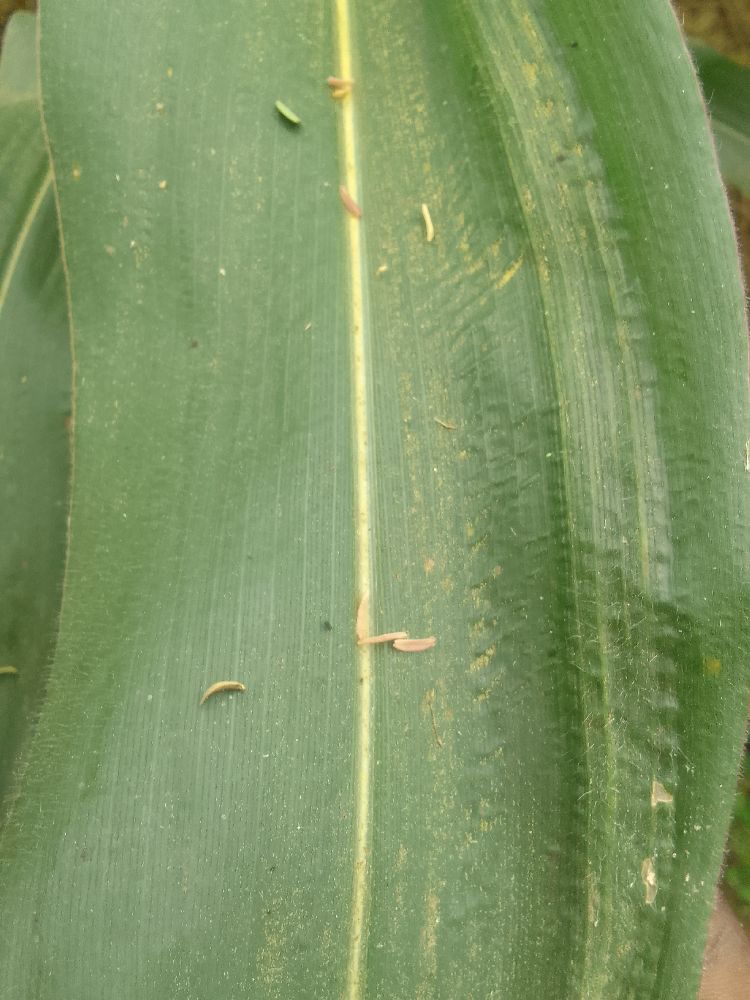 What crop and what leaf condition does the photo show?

maize, healthy
